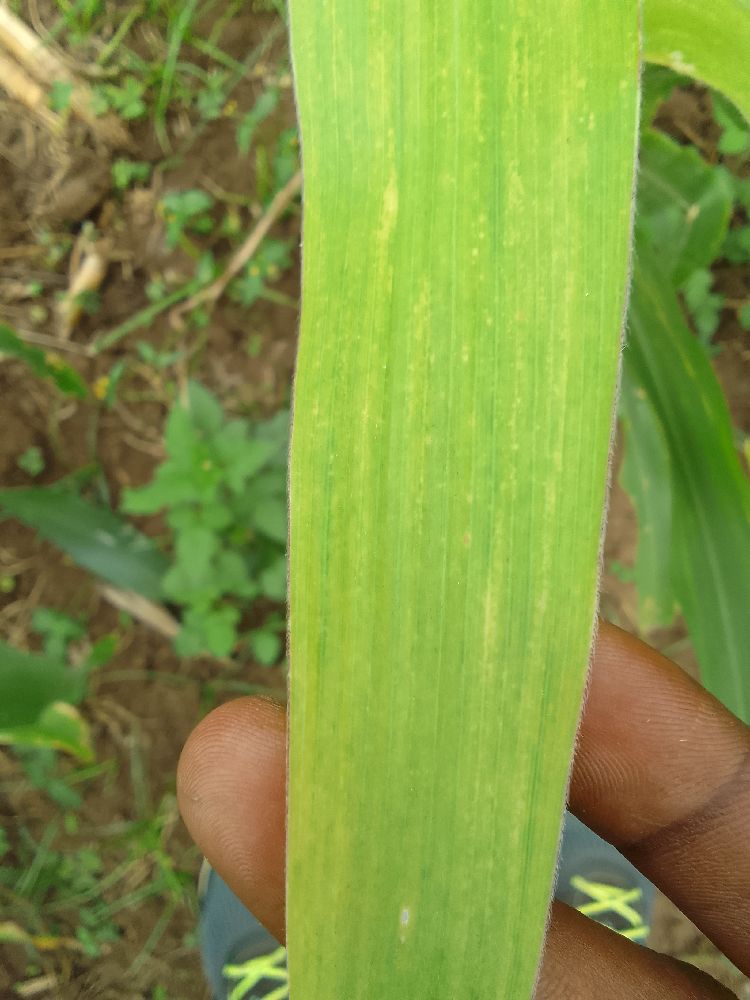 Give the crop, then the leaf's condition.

maize, maize lethal necrosis
